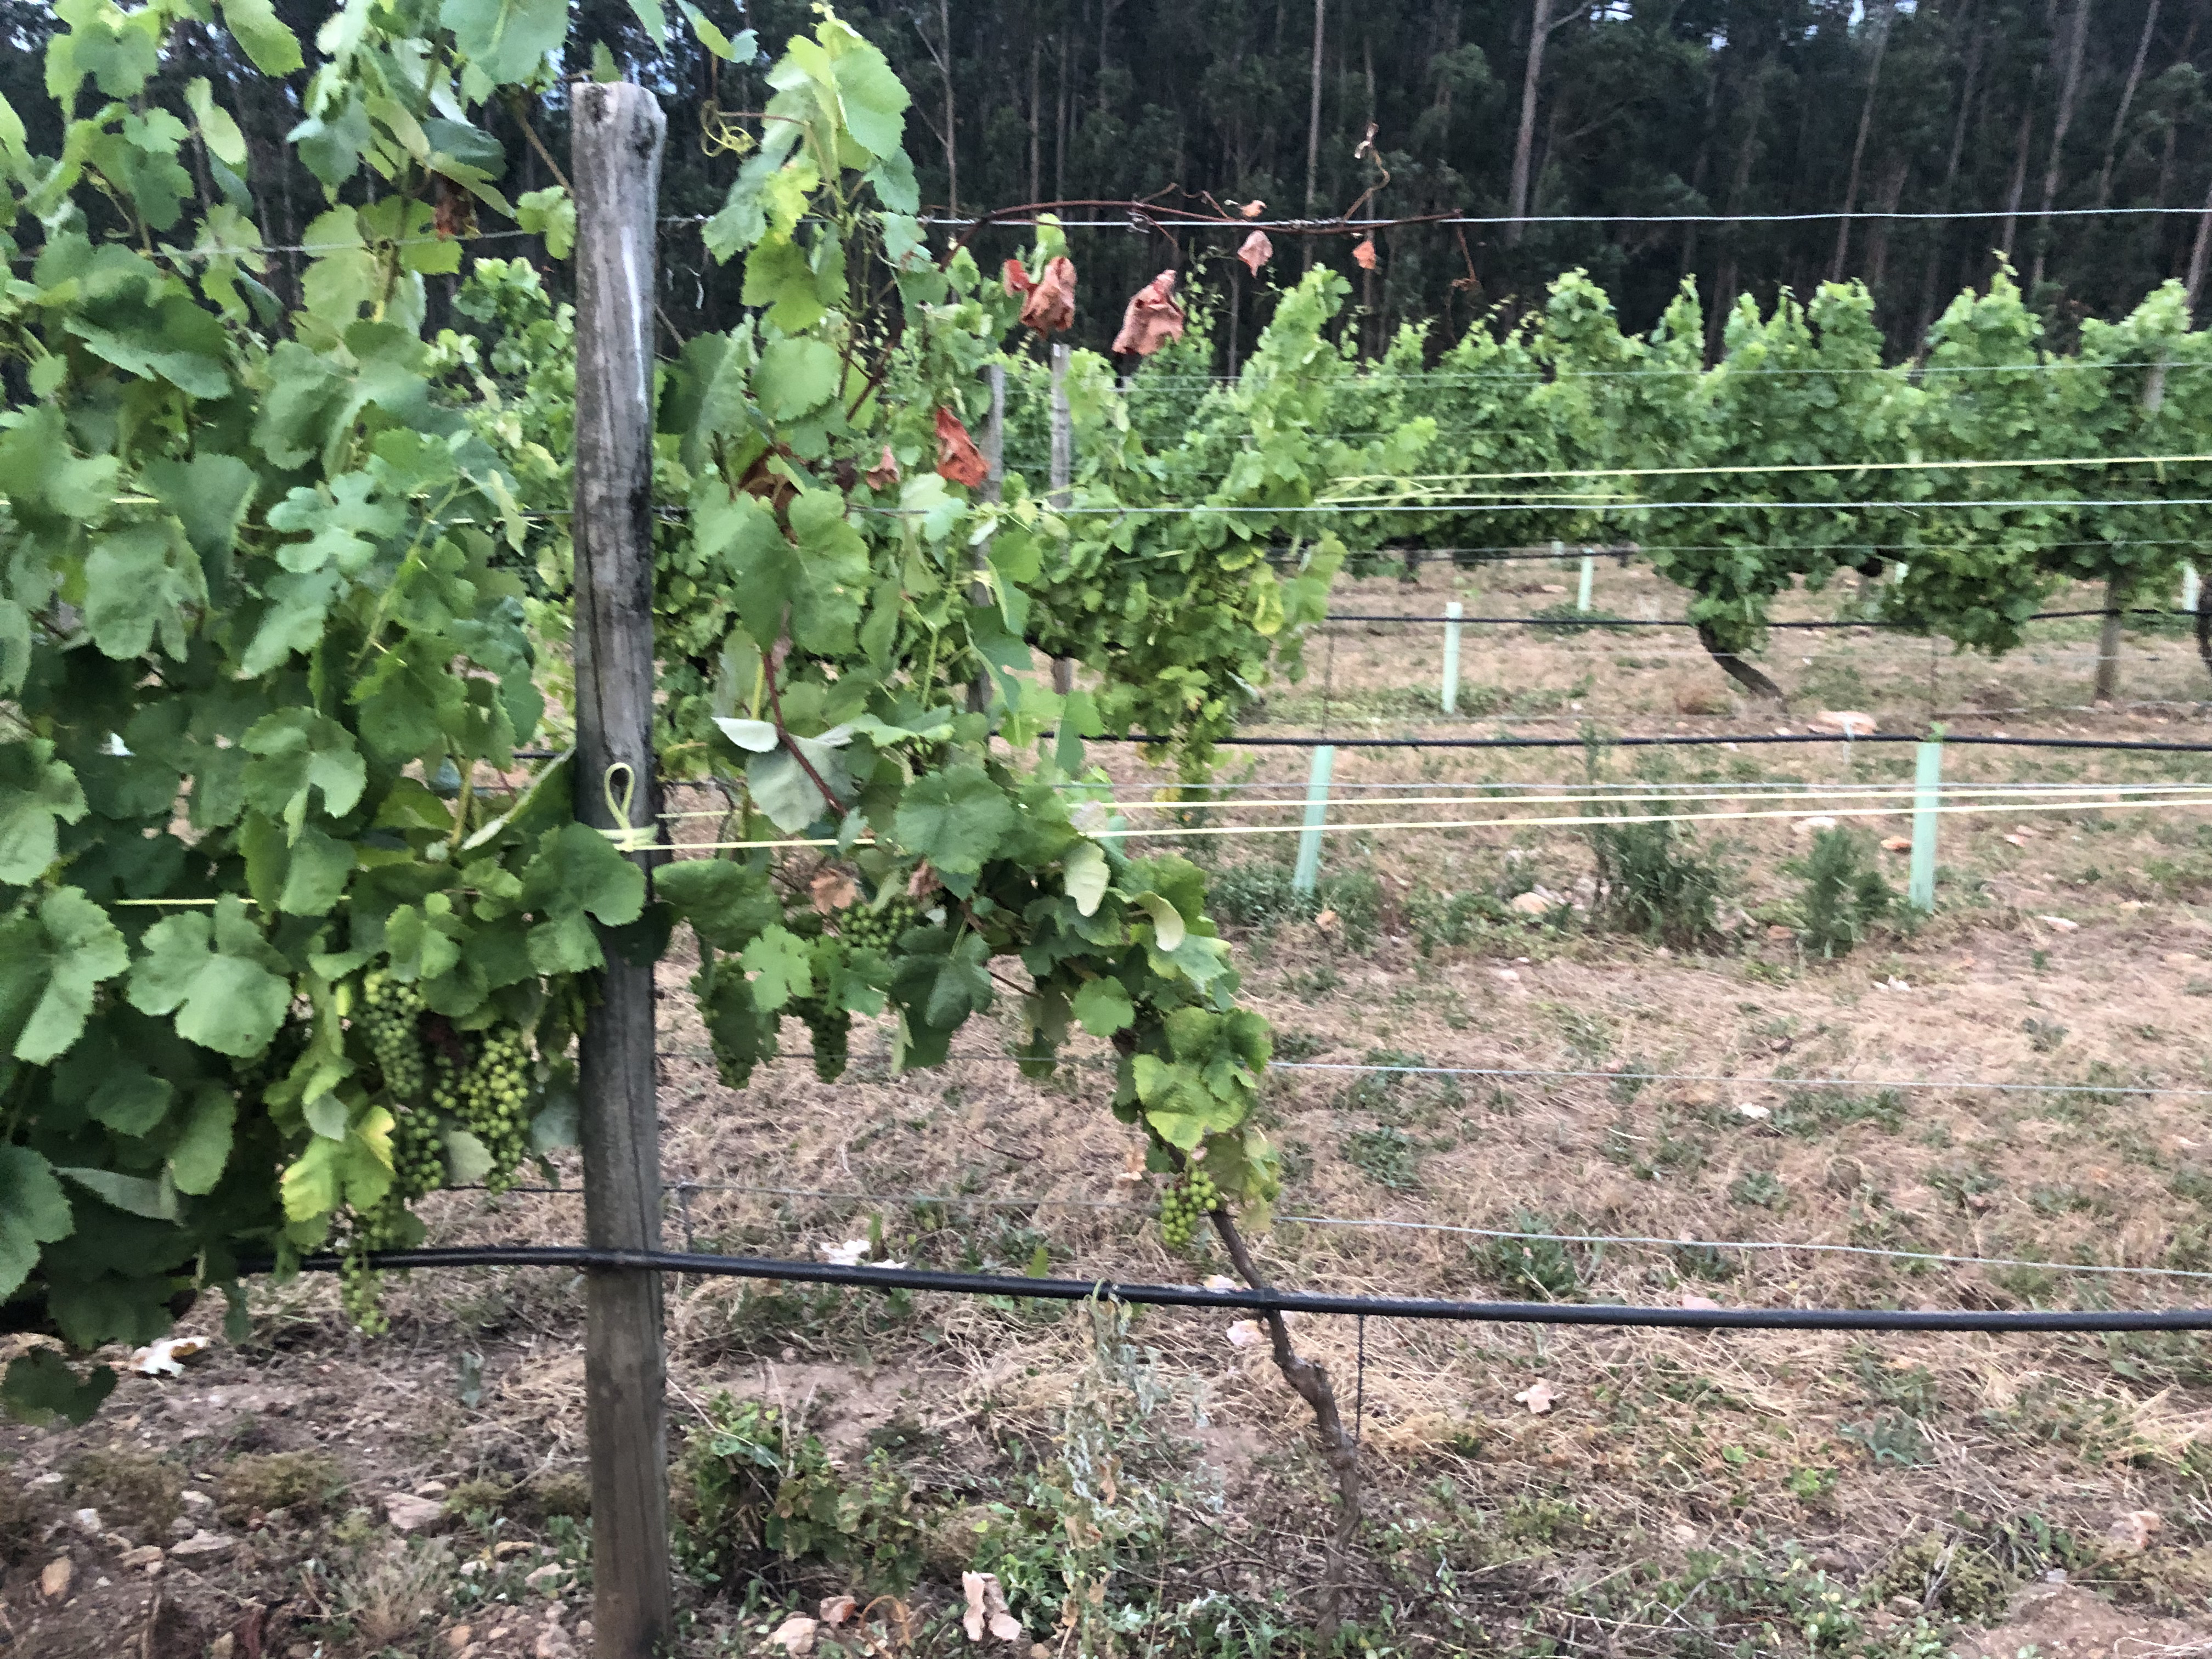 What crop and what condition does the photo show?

grapevine, not affected by esca disease
